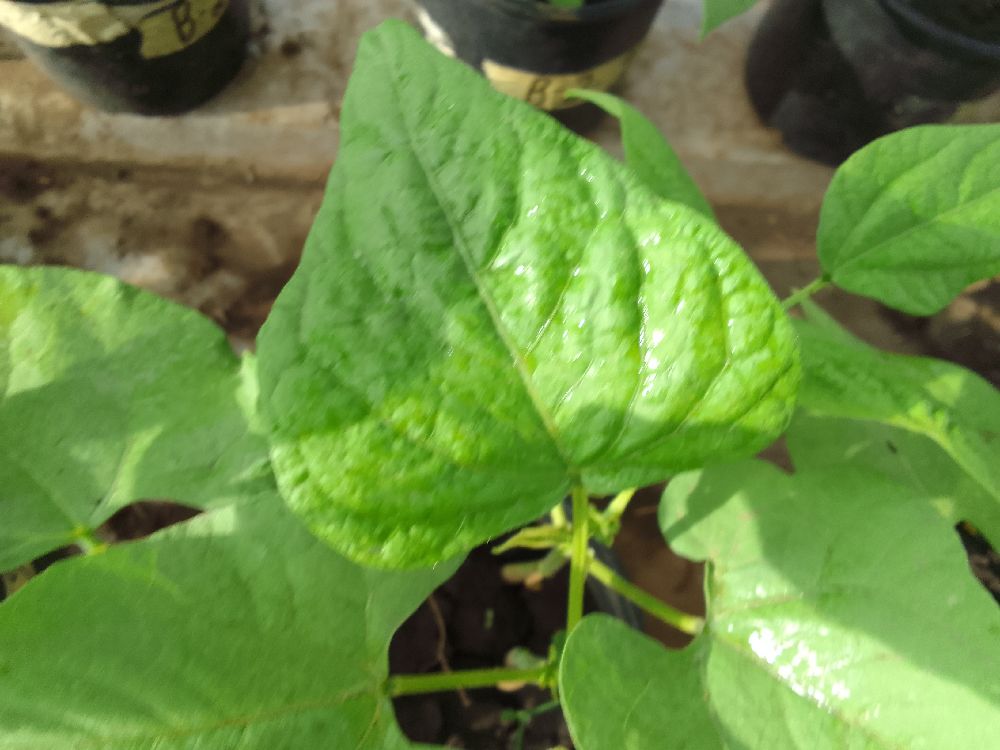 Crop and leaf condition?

common bean, healthy
